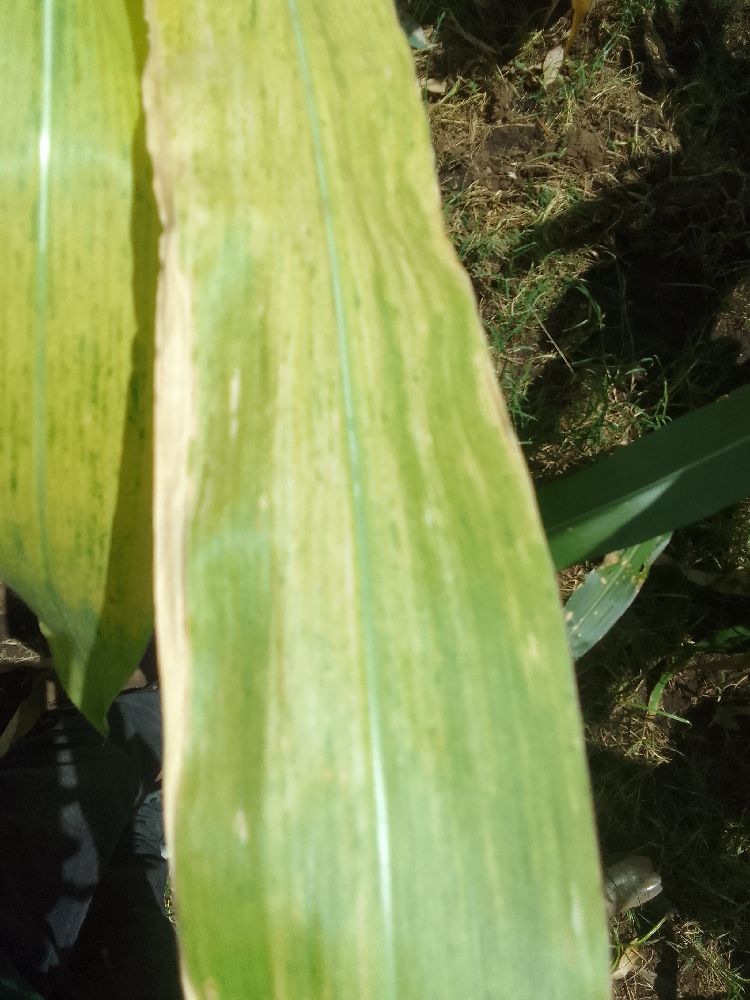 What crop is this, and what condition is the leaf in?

maize, maize lethal necrosis
